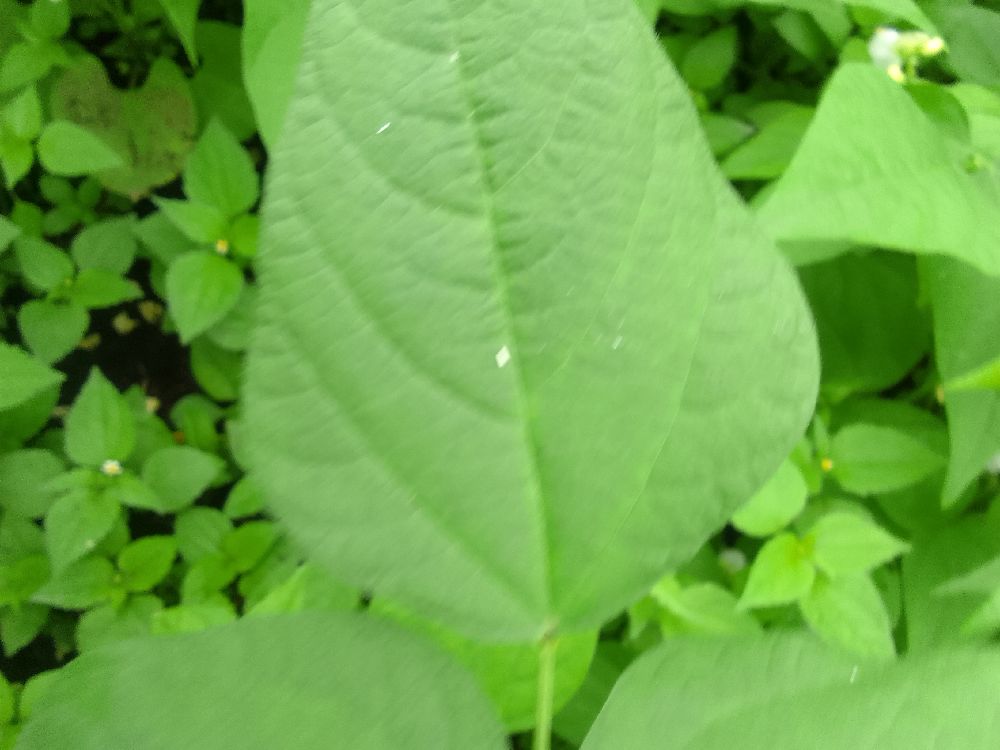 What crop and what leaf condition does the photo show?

common bean, healthy
